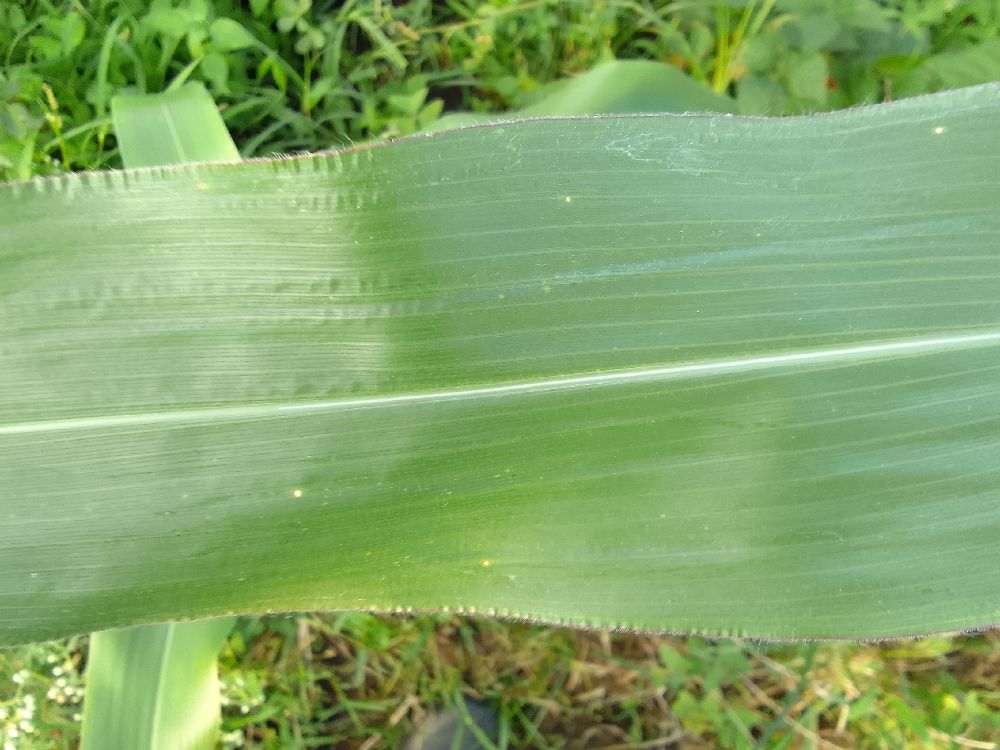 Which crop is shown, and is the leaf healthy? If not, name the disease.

maize, healthy
